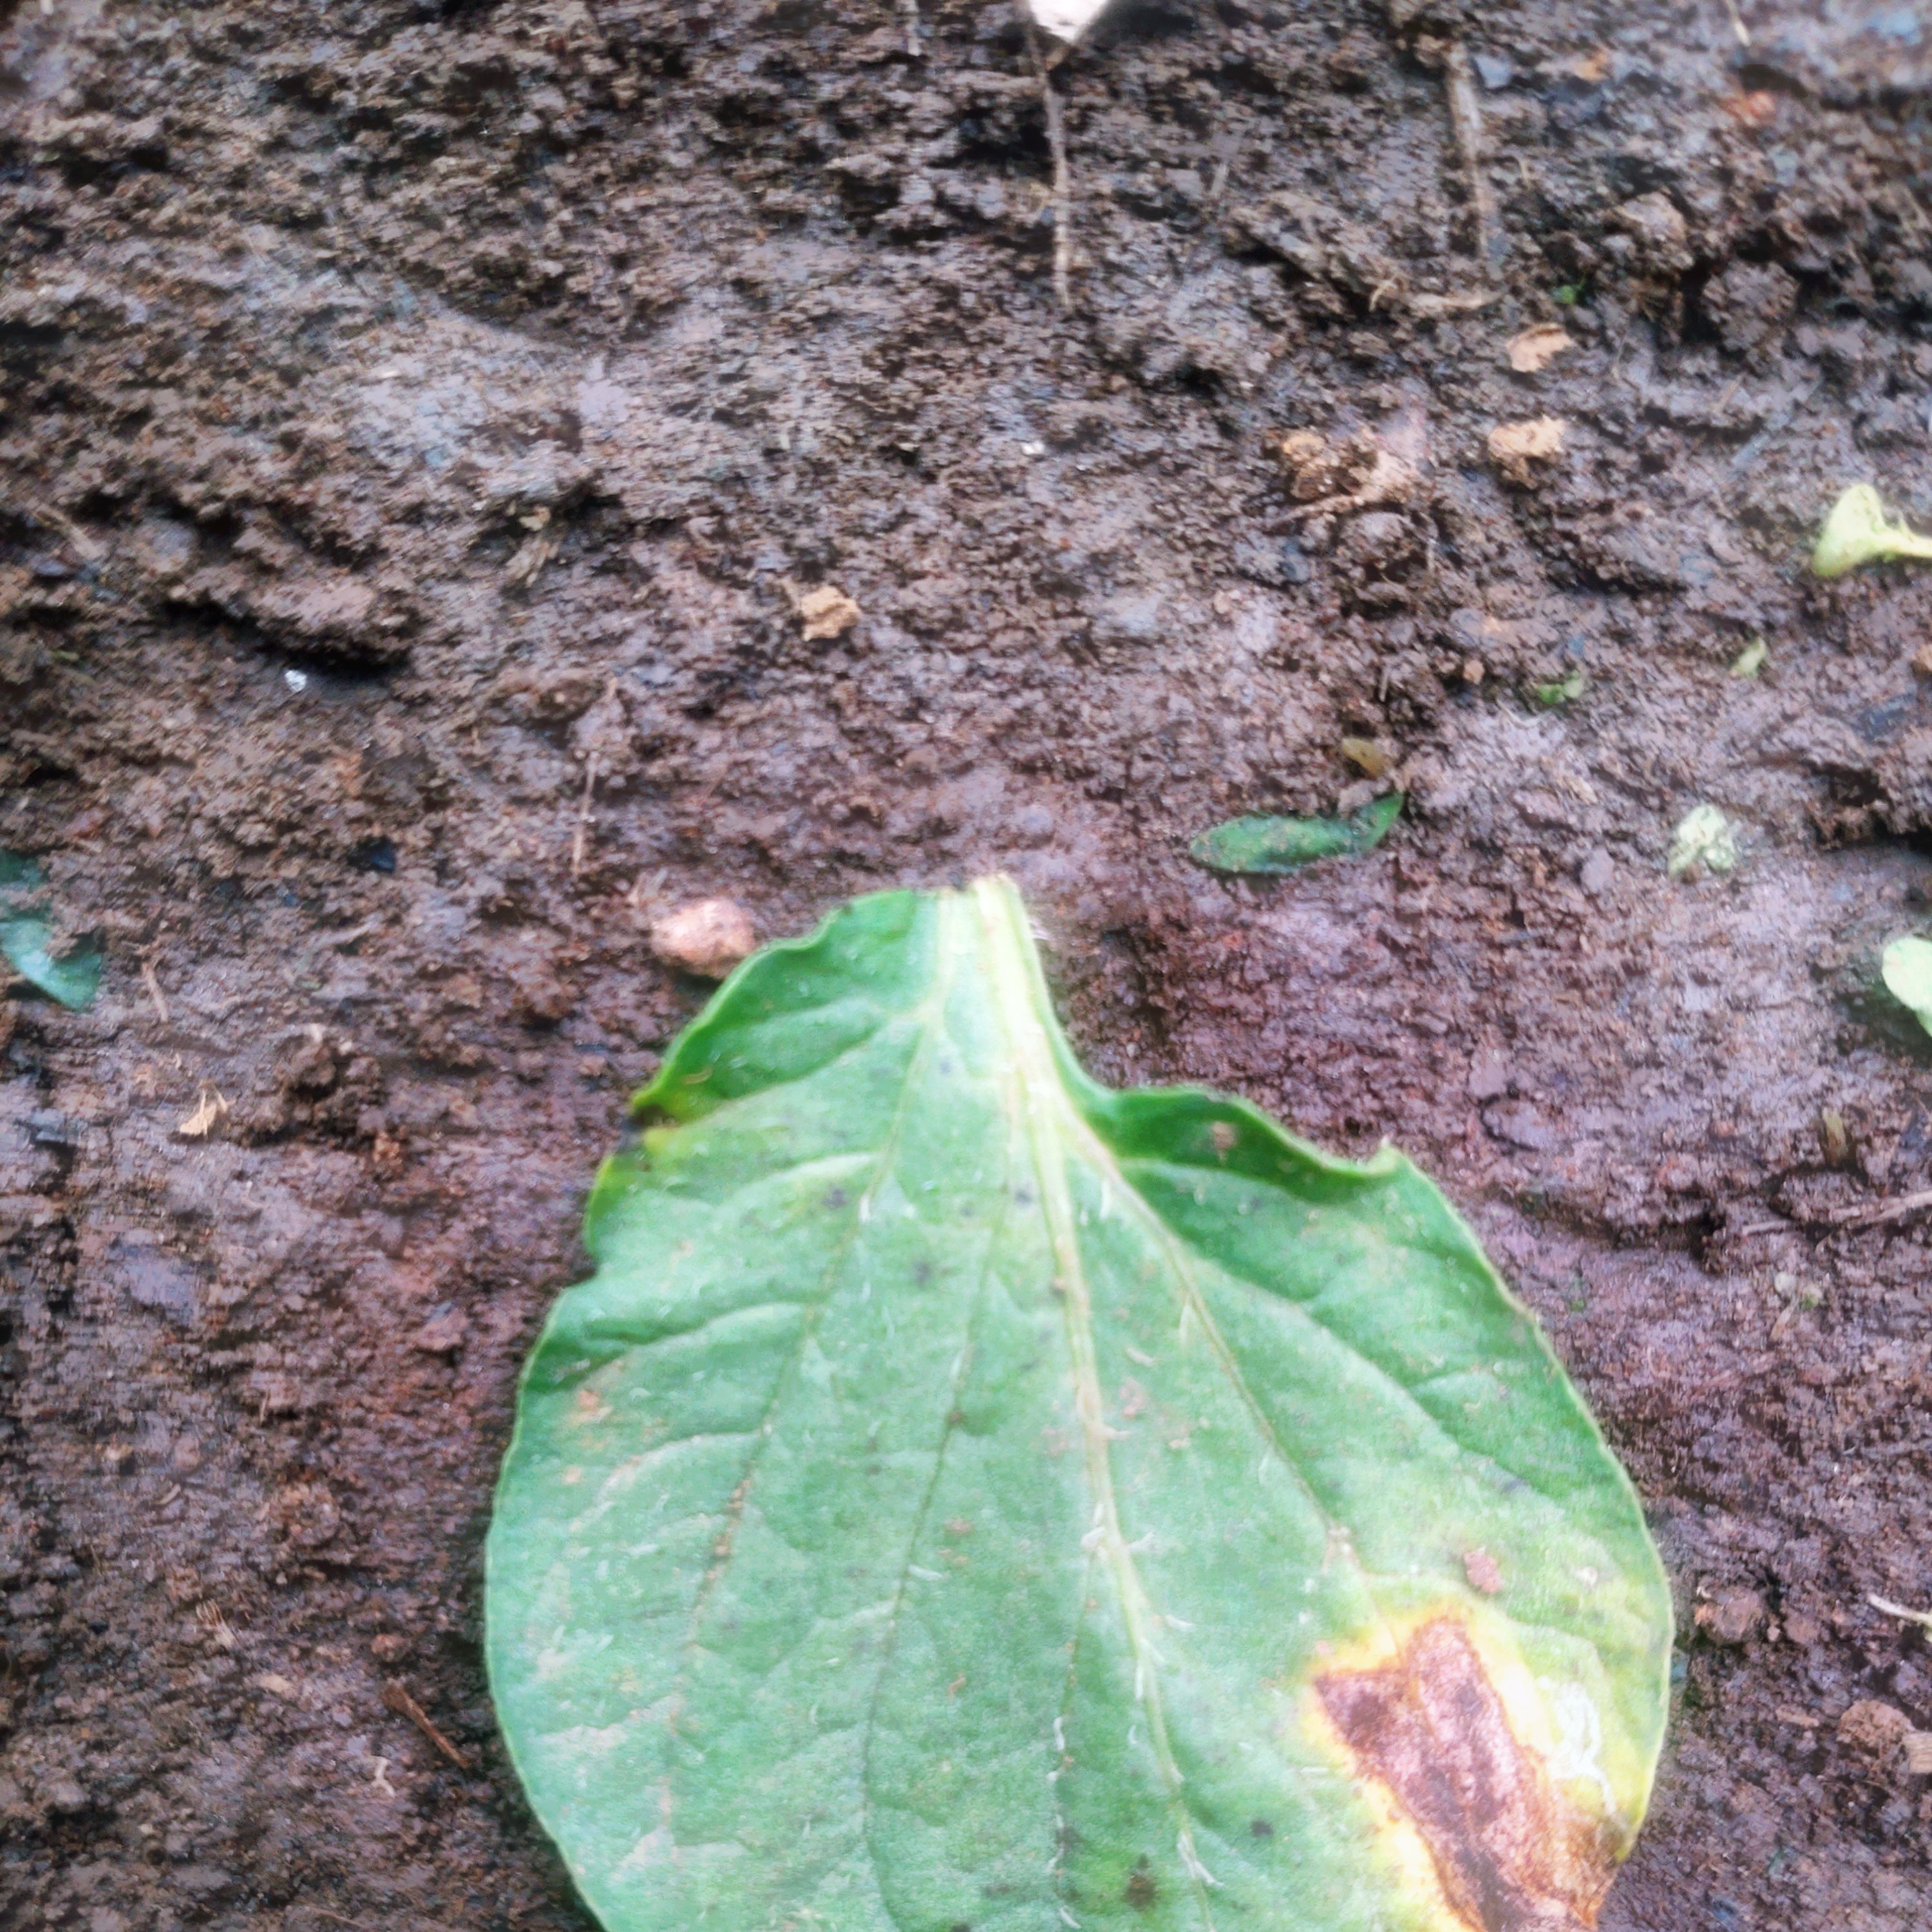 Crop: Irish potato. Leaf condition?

late blight
